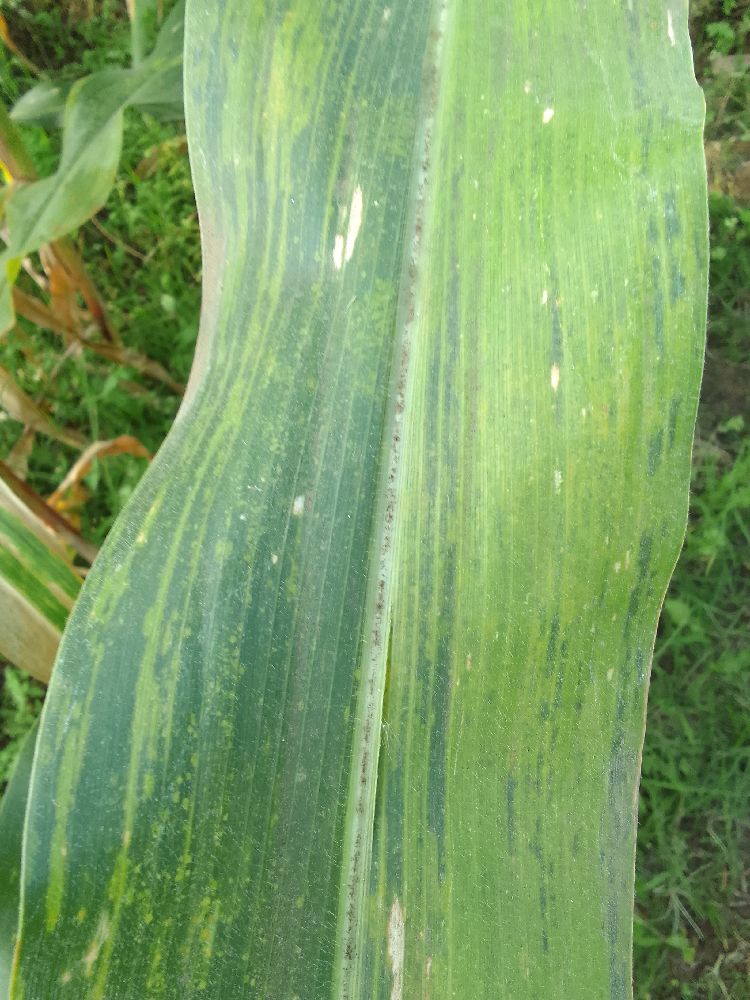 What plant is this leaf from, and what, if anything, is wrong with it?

maize, maize lethal necrosis
